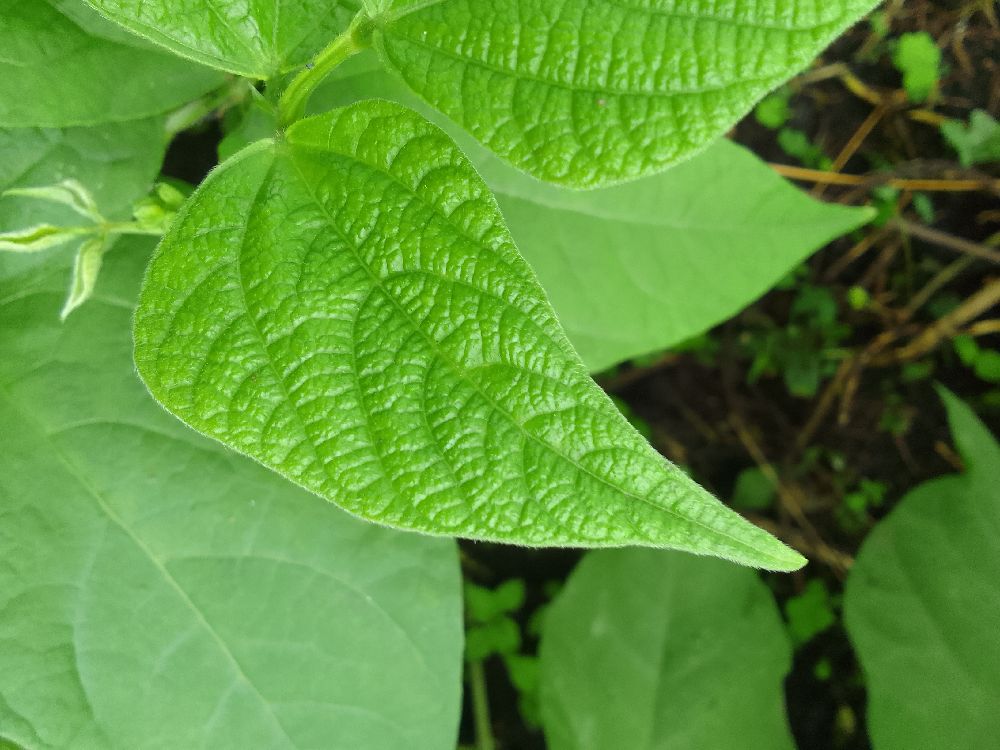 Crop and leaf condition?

common bean, healthy
